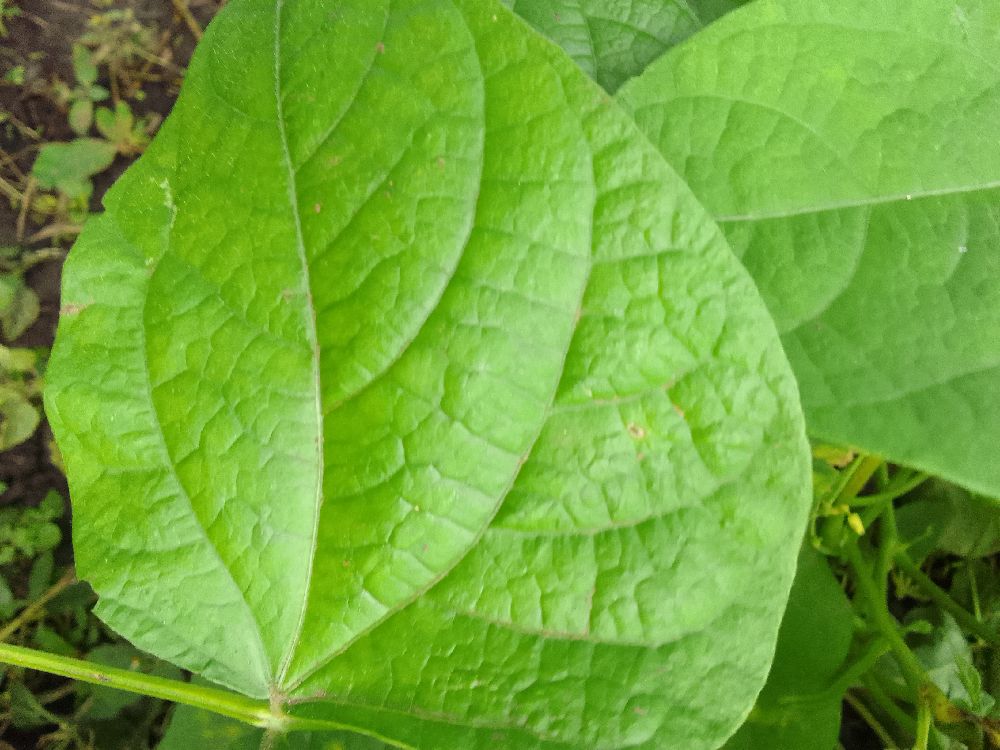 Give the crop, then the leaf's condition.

common bean, healthy
